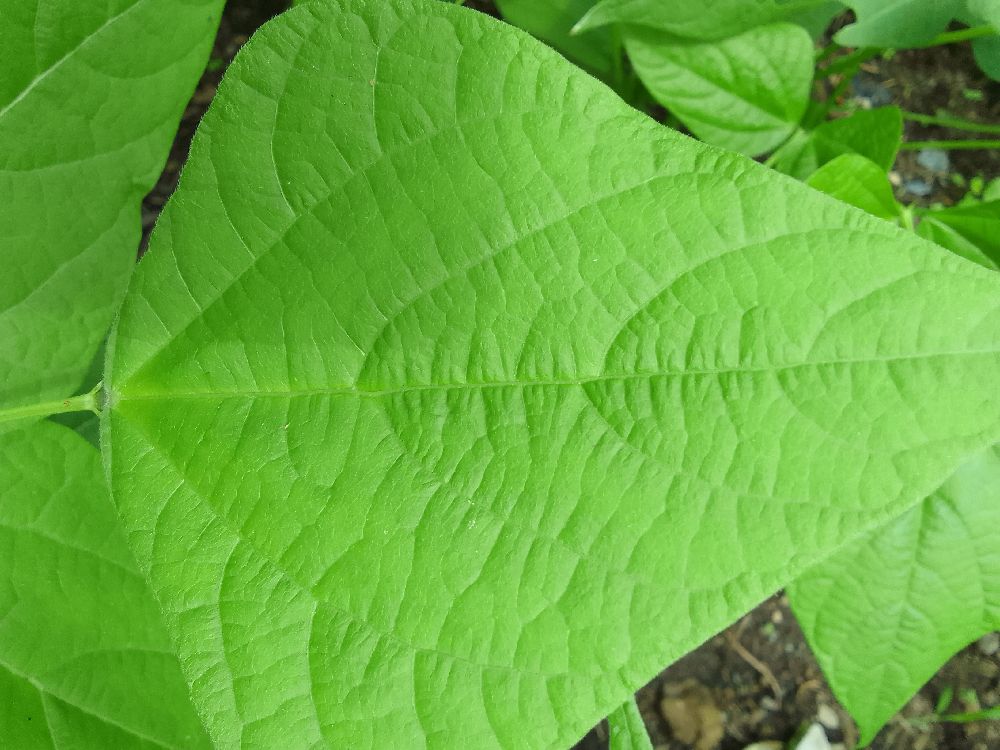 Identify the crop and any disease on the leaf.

common bean, healthy
